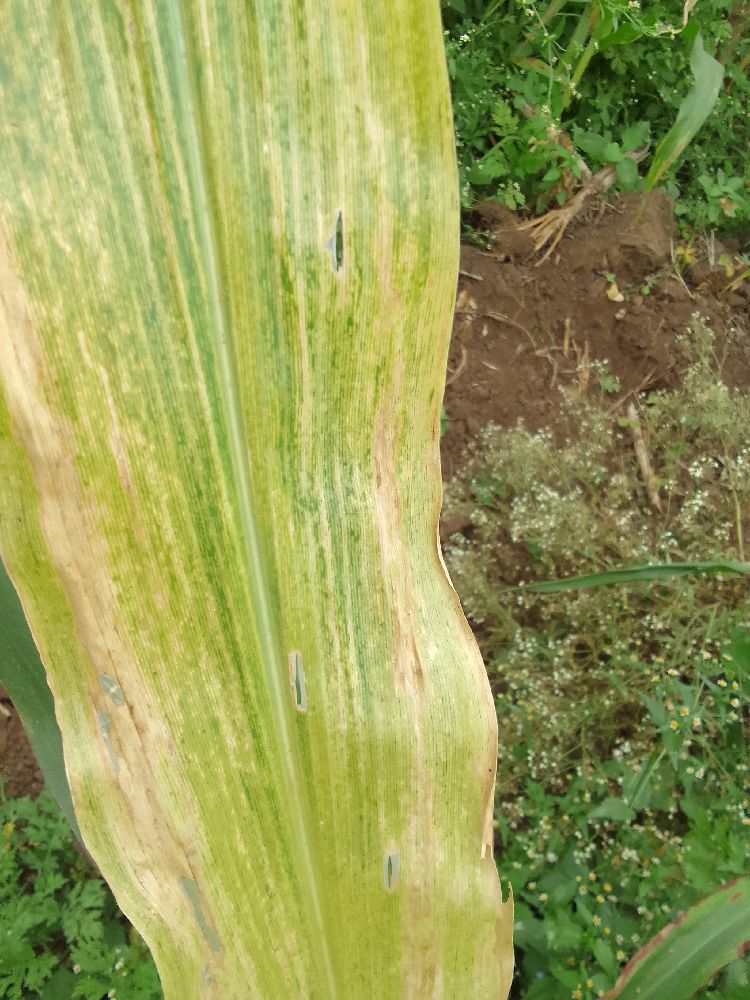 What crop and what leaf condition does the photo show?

maize, maize lethal necrosis
